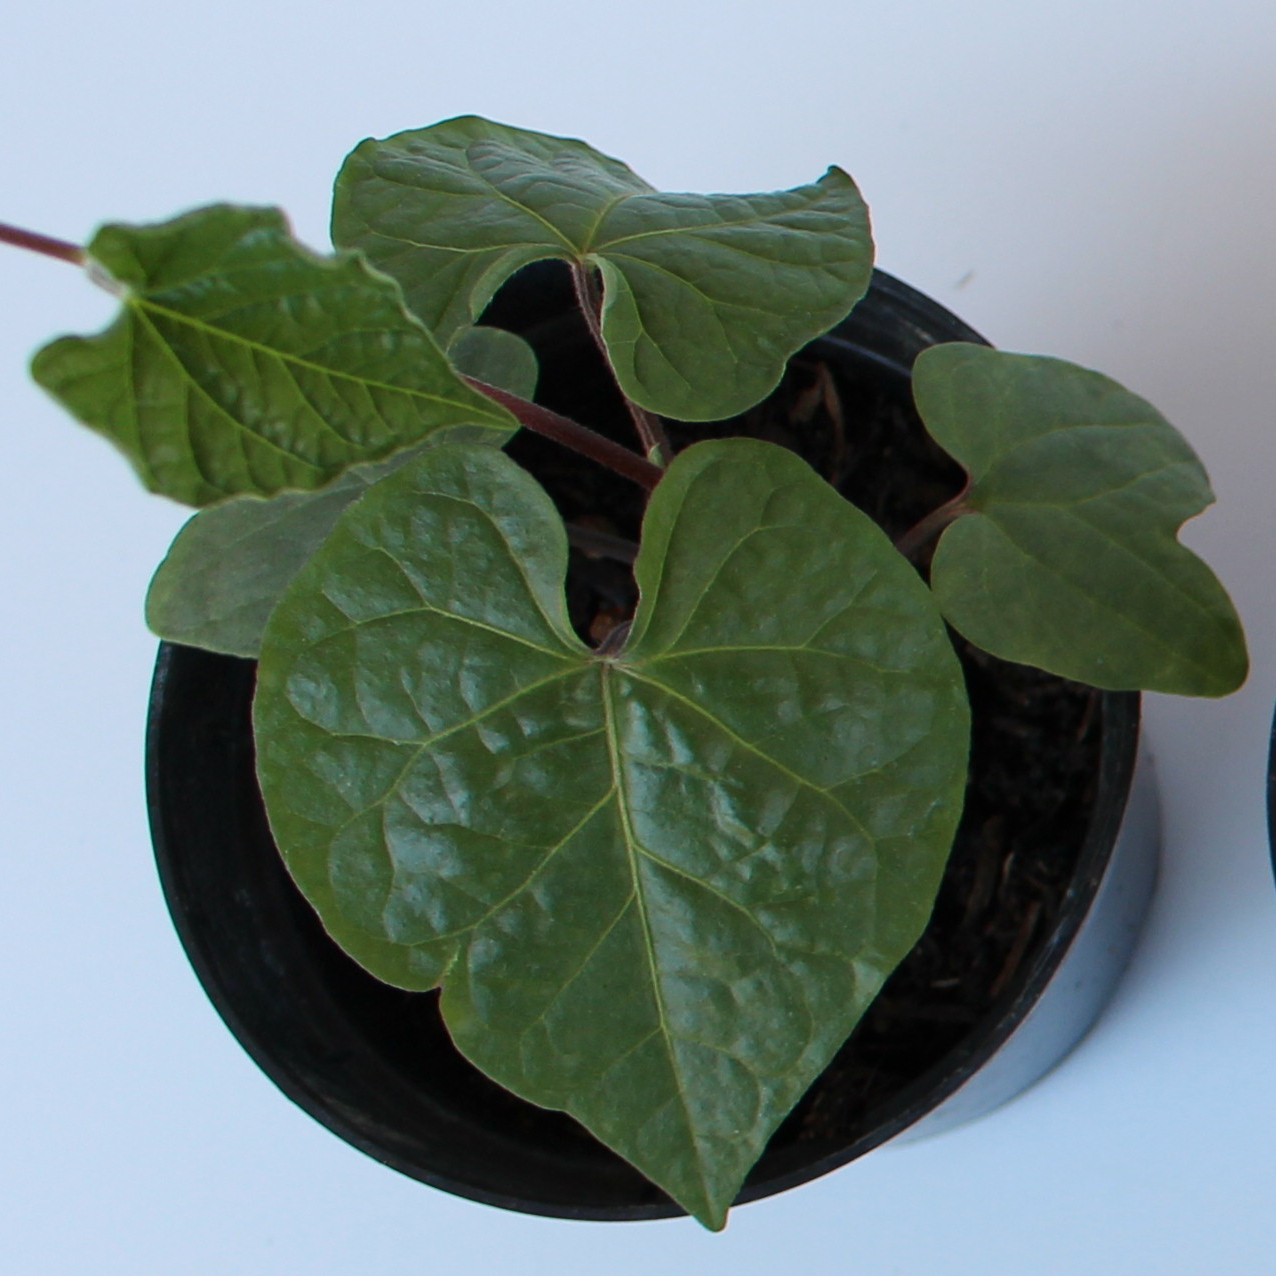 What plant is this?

Convolvulus arvensis
